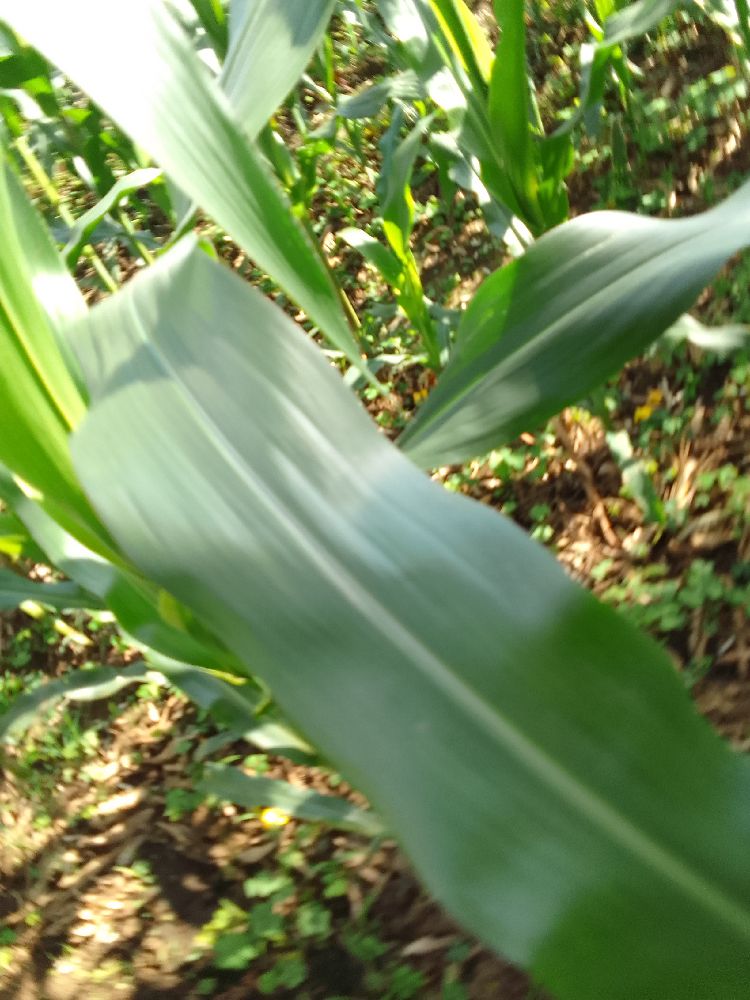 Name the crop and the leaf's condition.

maize, healthy
